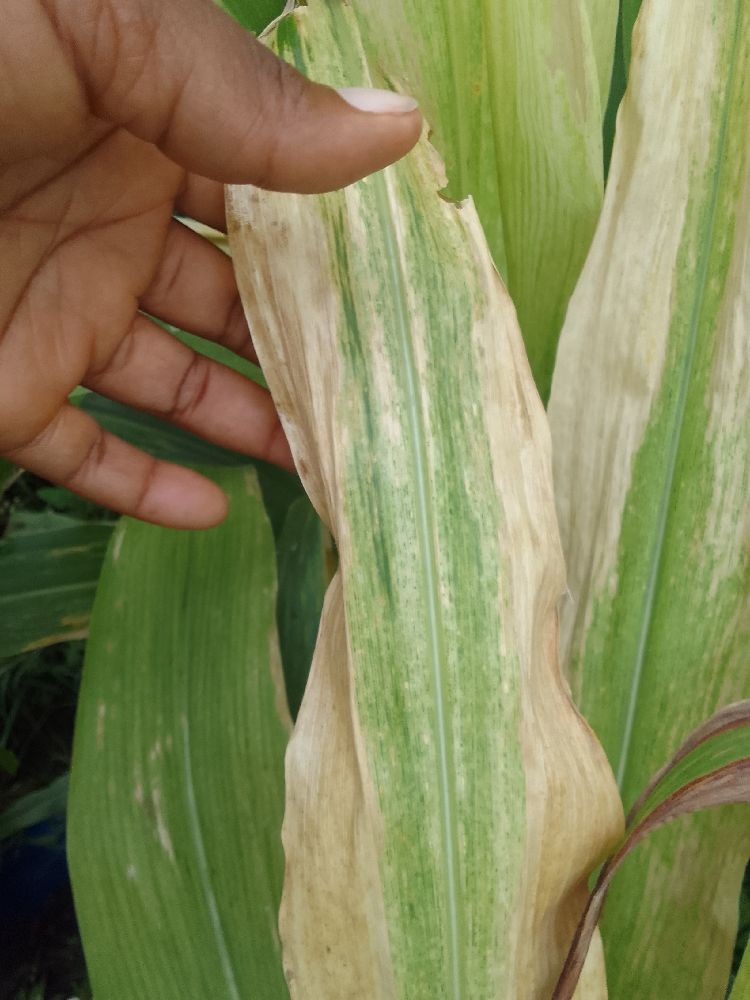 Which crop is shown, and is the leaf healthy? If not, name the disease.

maize, maize lethal necrosis
